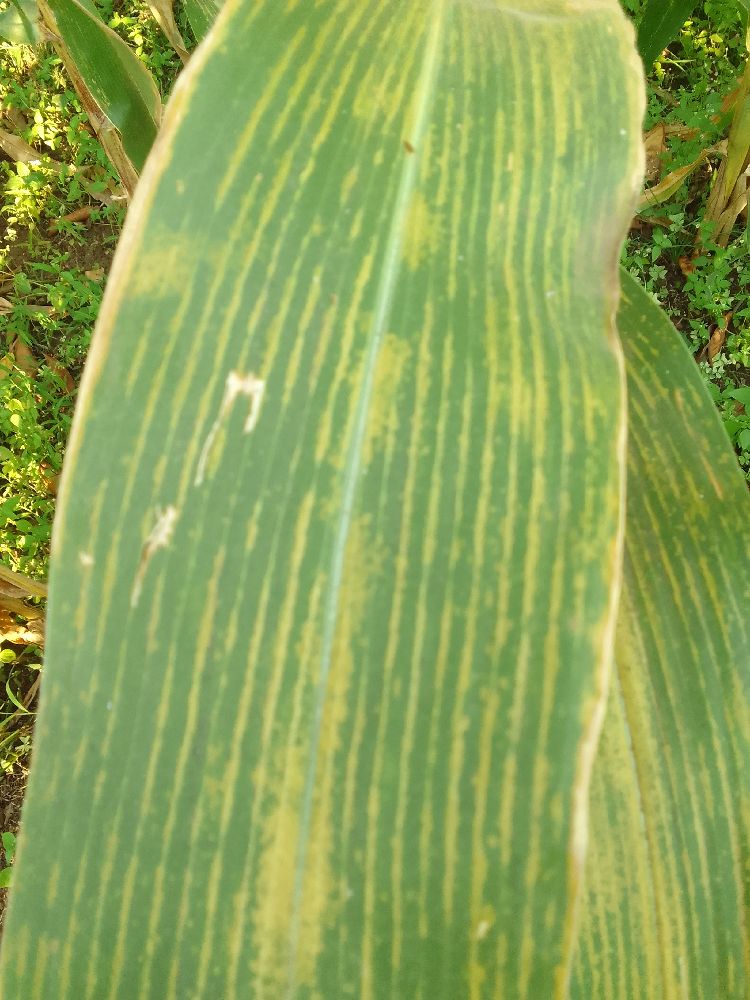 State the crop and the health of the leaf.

maize, maize lethal necrosis
